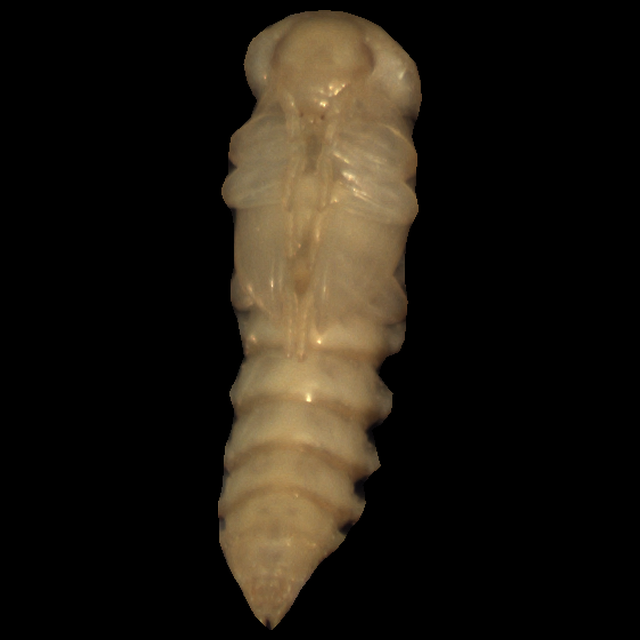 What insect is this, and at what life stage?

mealworm pupa
